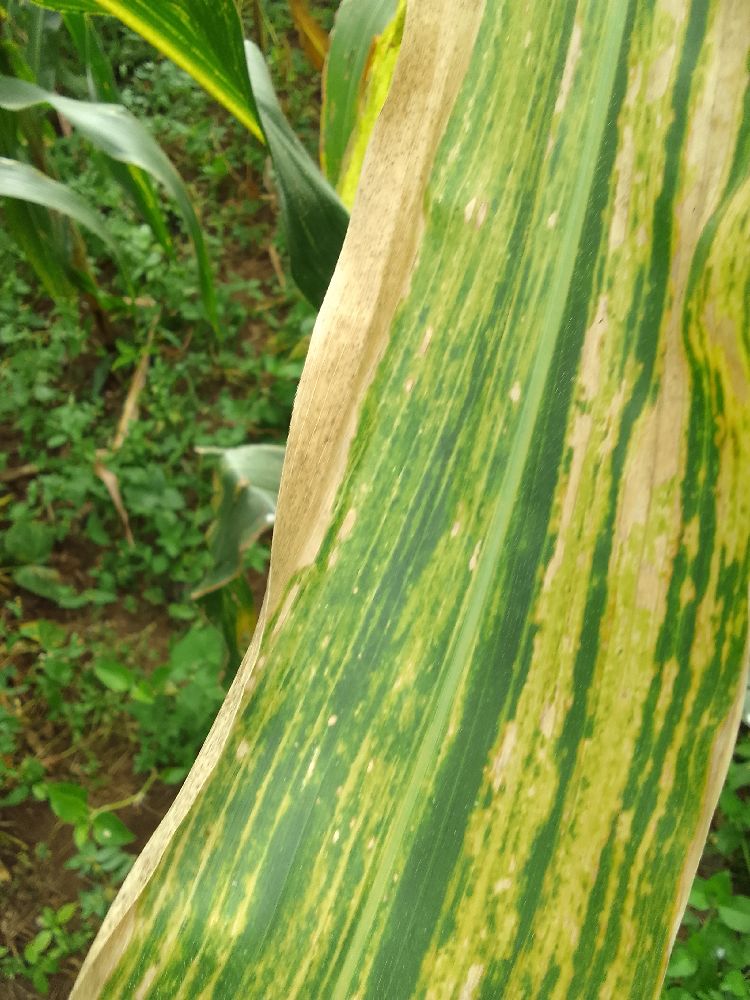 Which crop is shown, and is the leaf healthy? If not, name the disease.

maize, maize lethal necrosis
